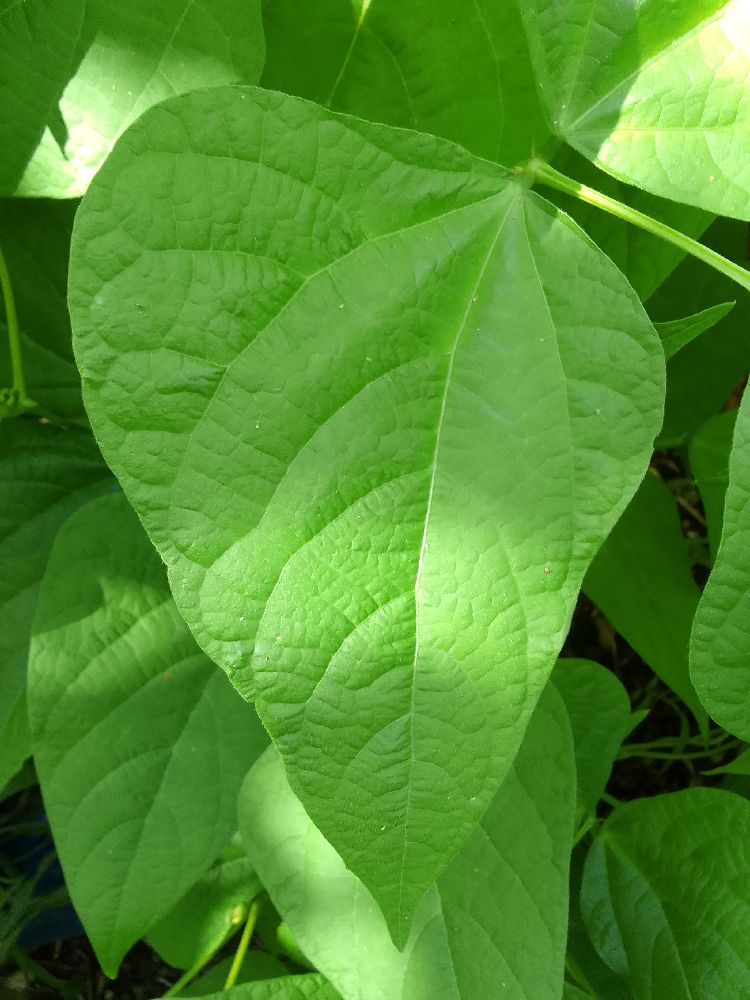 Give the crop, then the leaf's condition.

common bean, healthy
